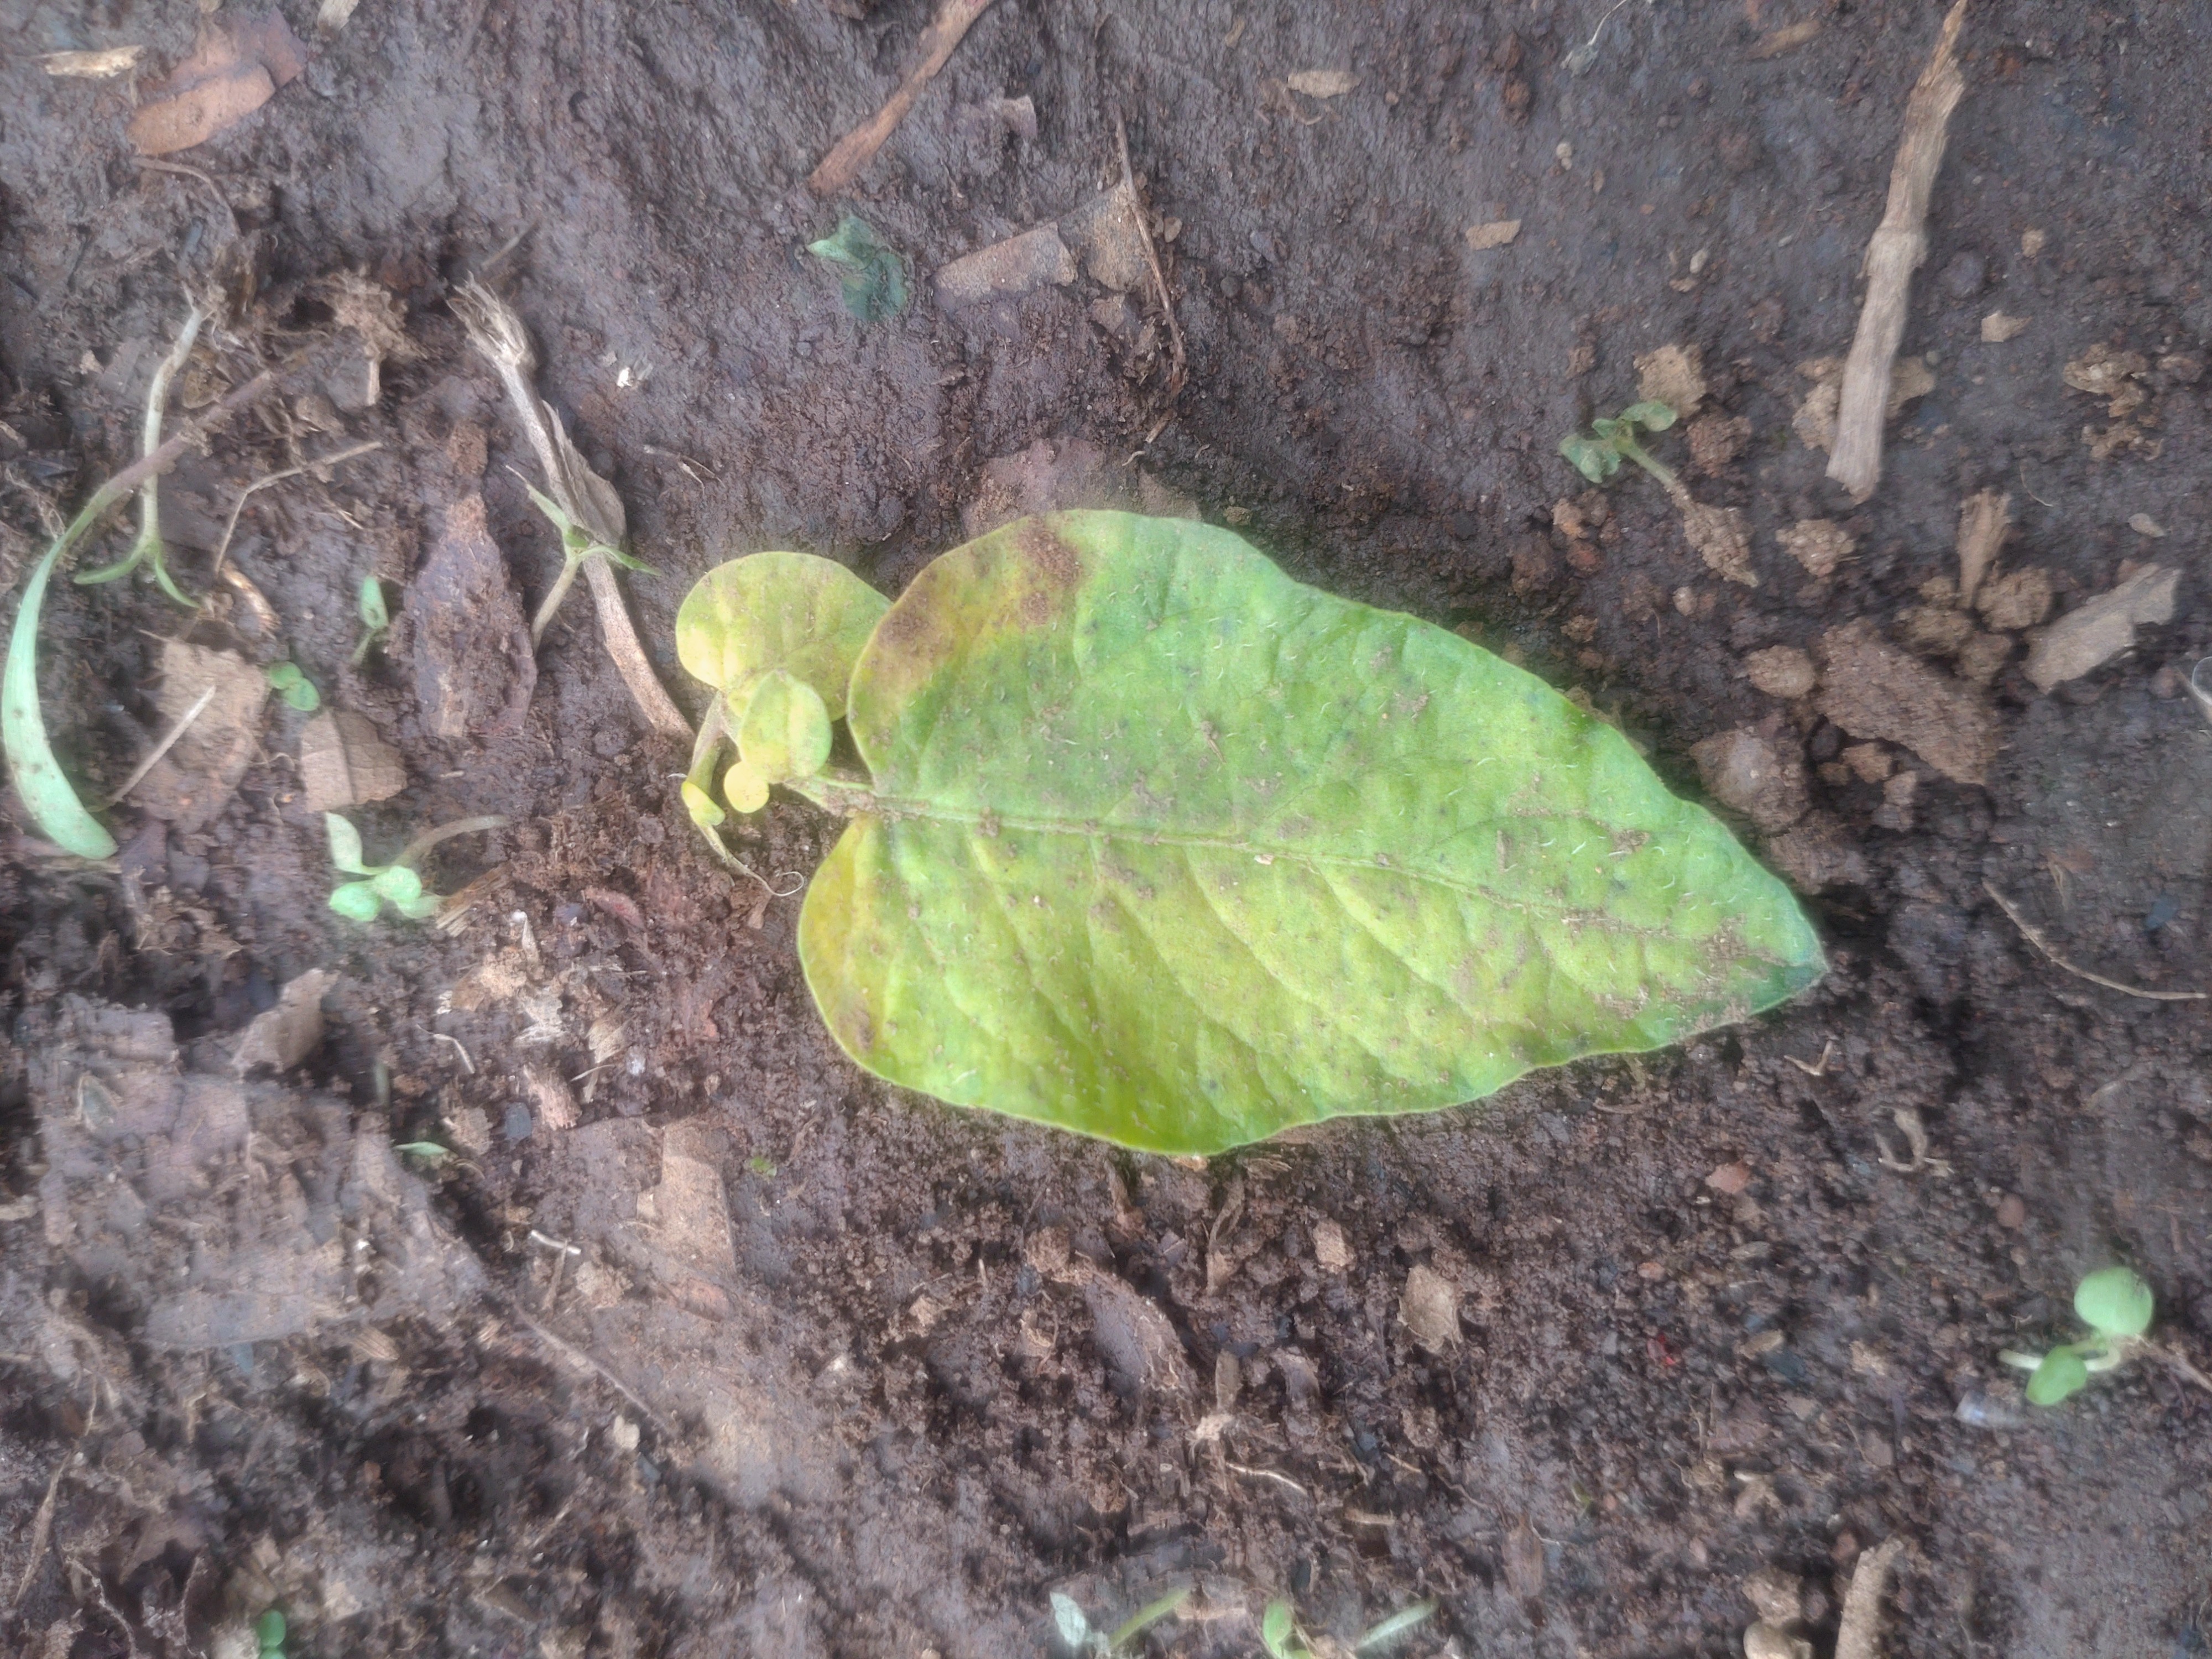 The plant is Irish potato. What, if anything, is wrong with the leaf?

late blight
